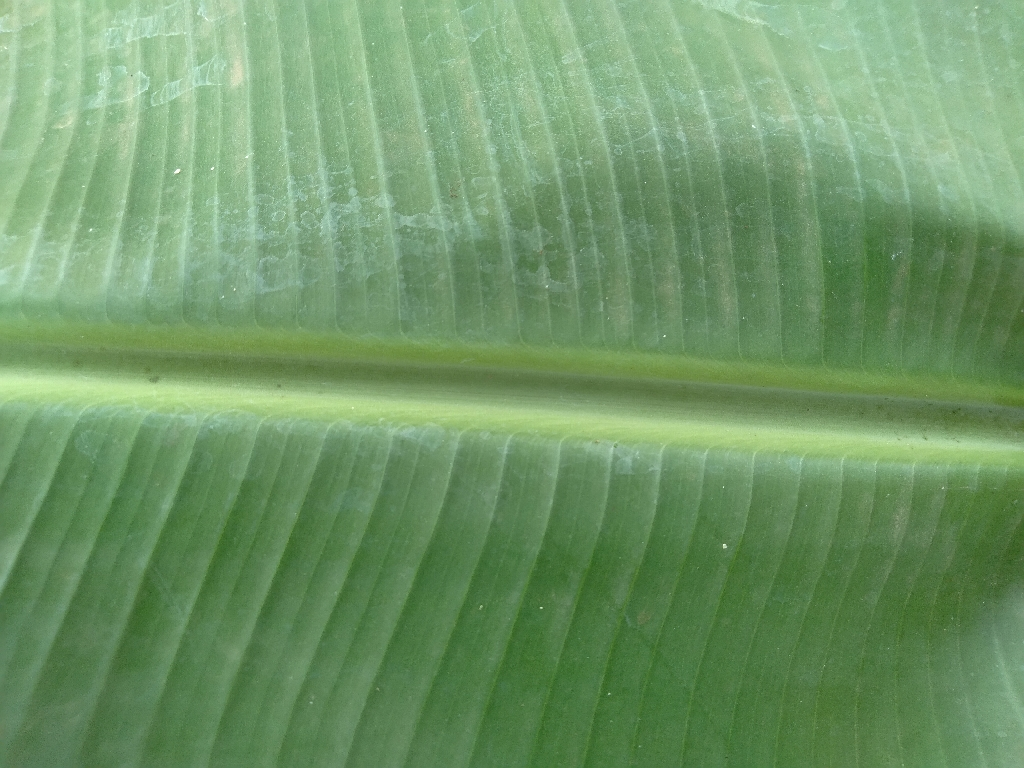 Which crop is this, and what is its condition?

banana, healthy
